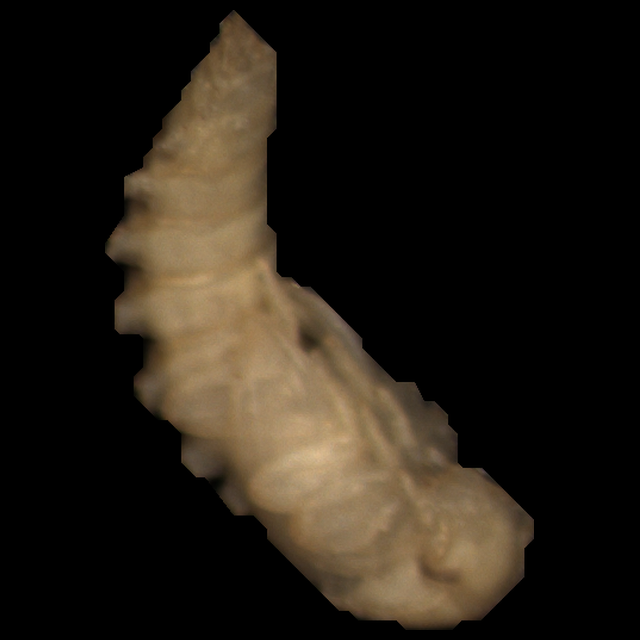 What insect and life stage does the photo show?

mealworm pupa
